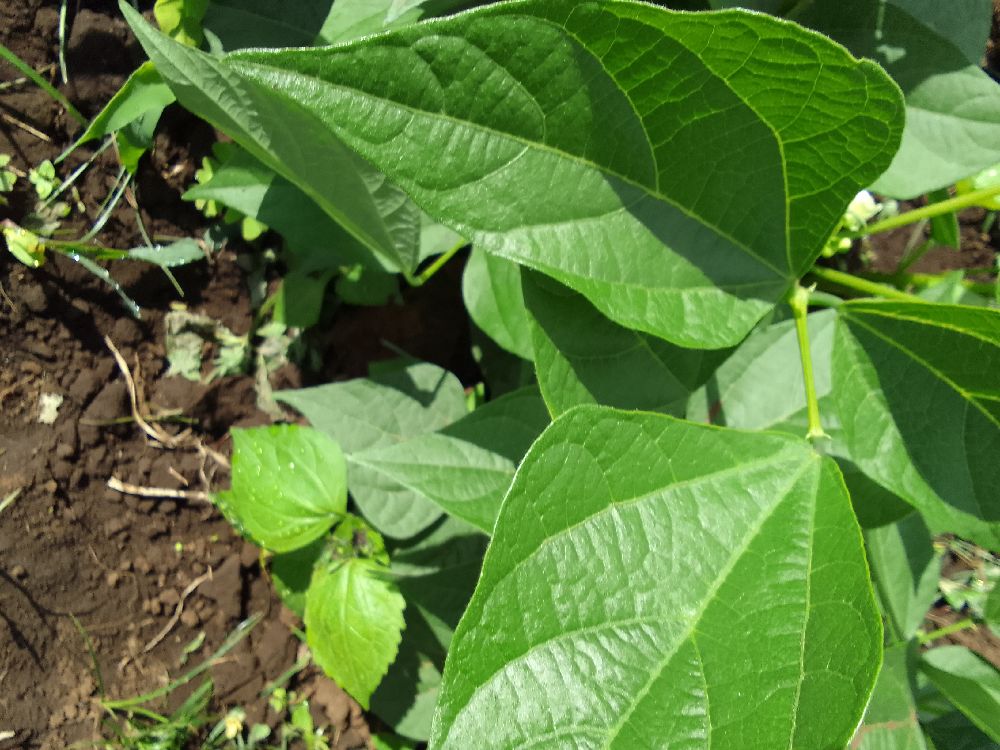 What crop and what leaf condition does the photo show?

common bean, healthy
